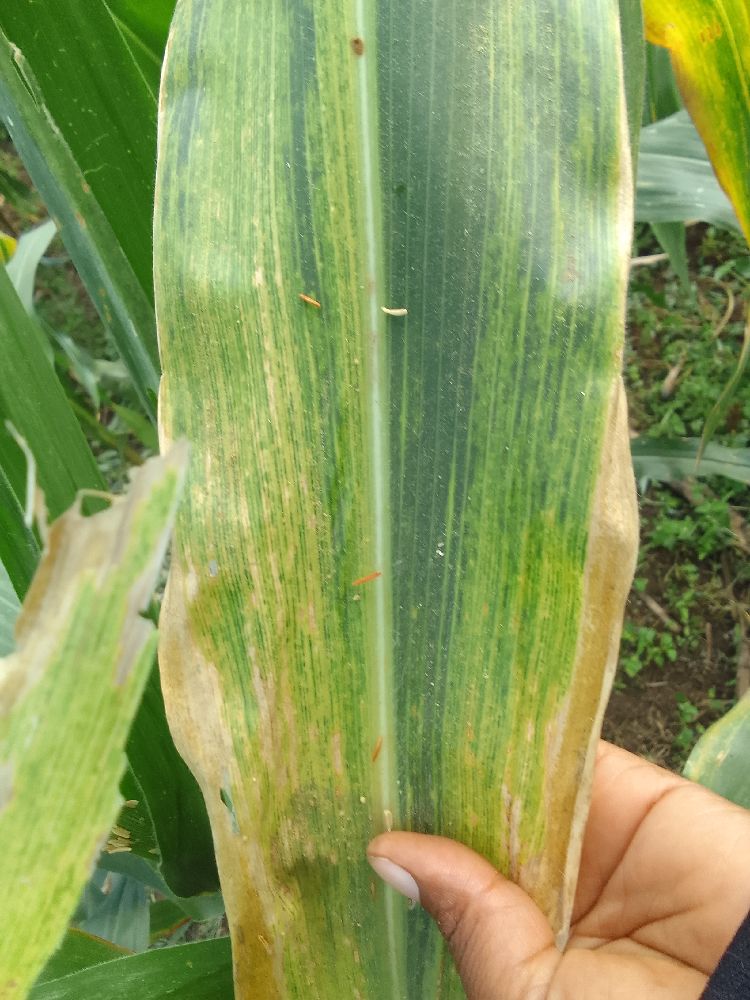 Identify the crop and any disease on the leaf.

maize, maize lethal necrosis
